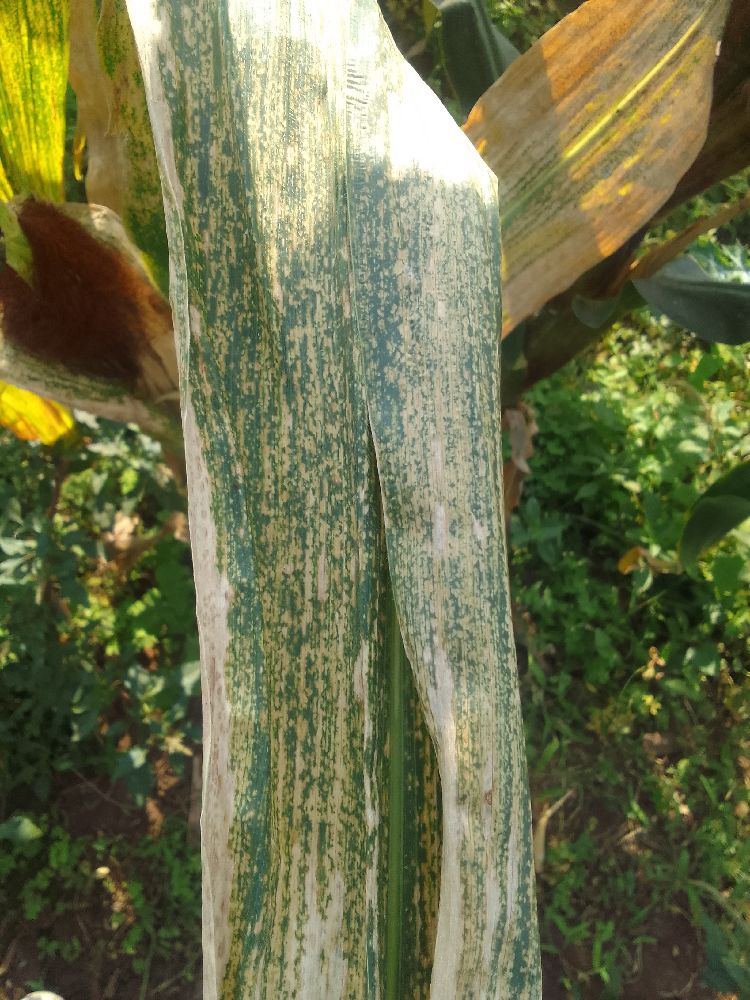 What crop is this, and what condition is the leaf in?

maize, maize lethal necrosis
